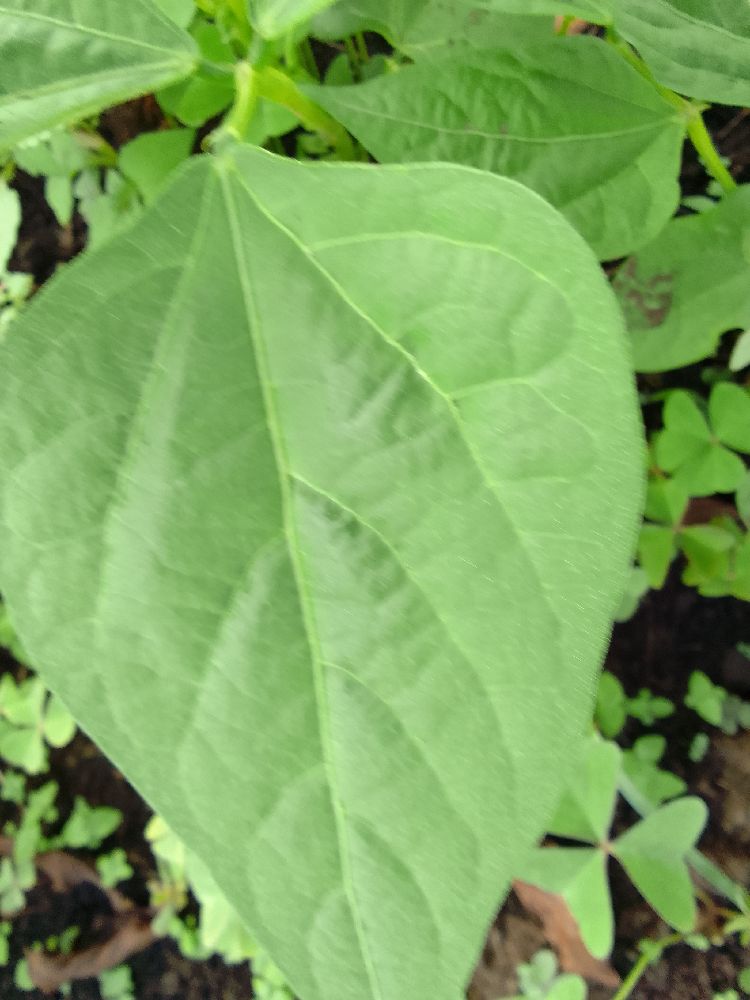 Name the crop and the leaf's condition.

common bean, healthy
